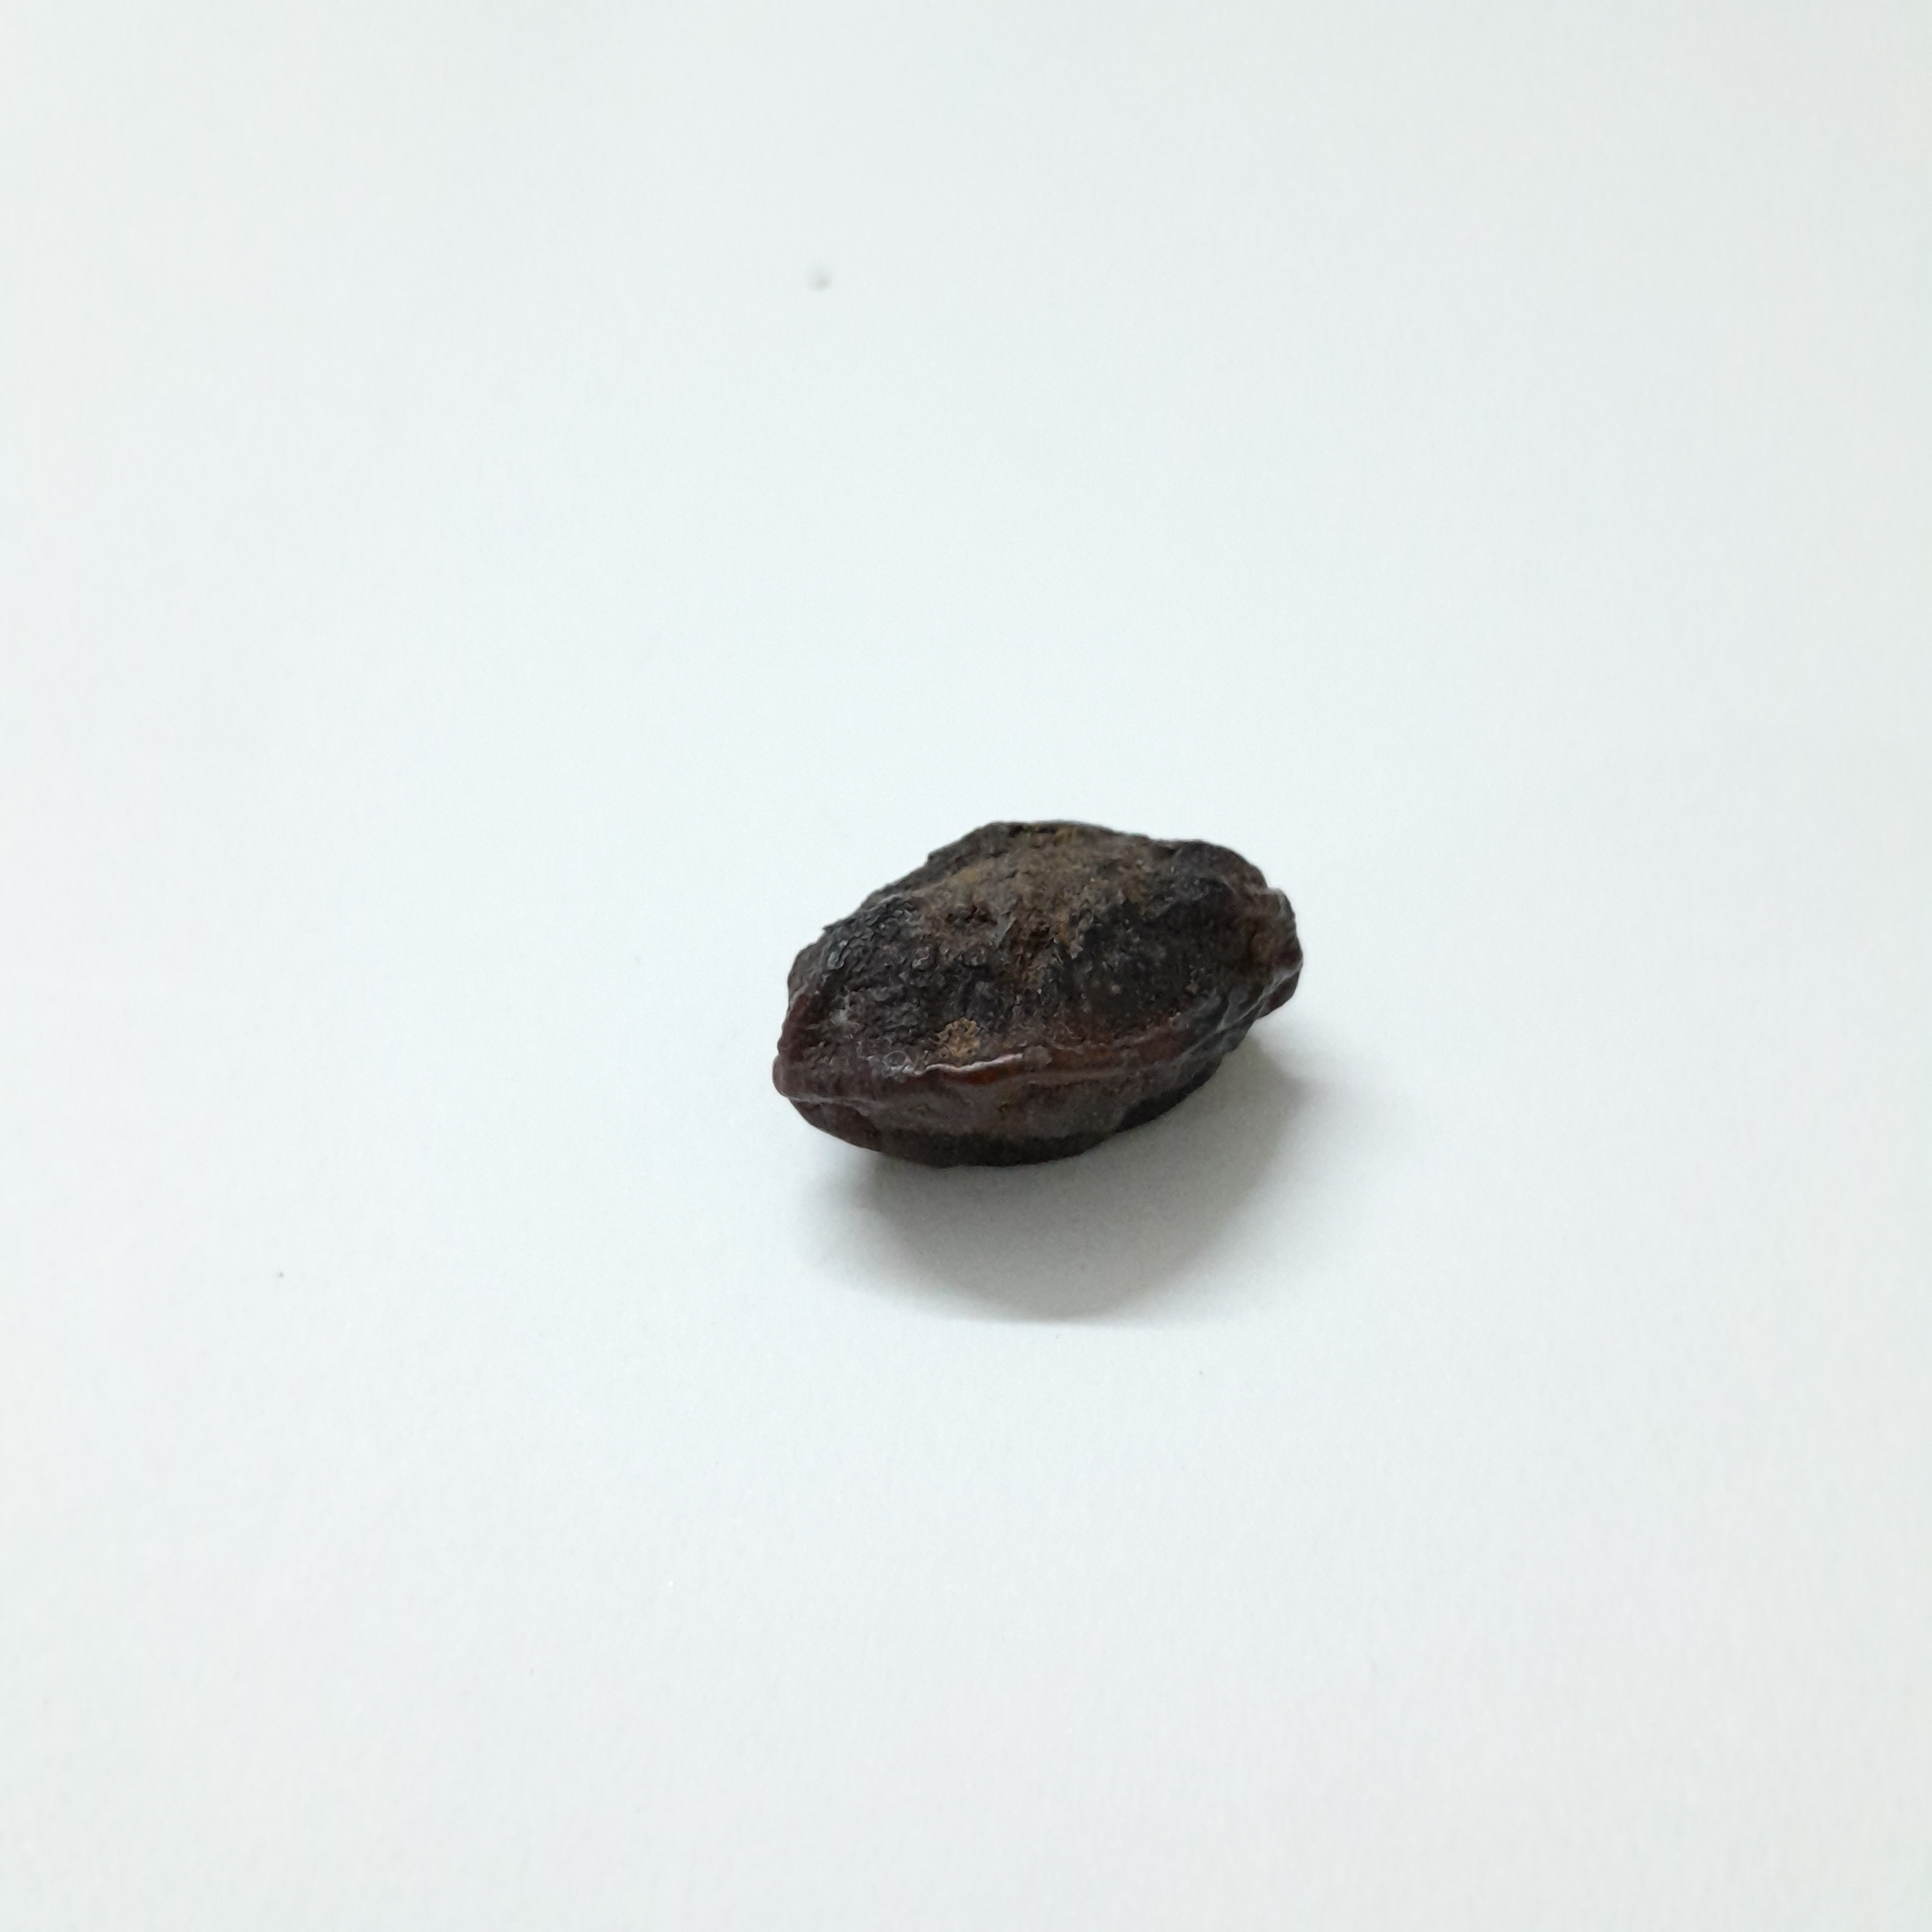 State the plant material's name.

kadukharik
